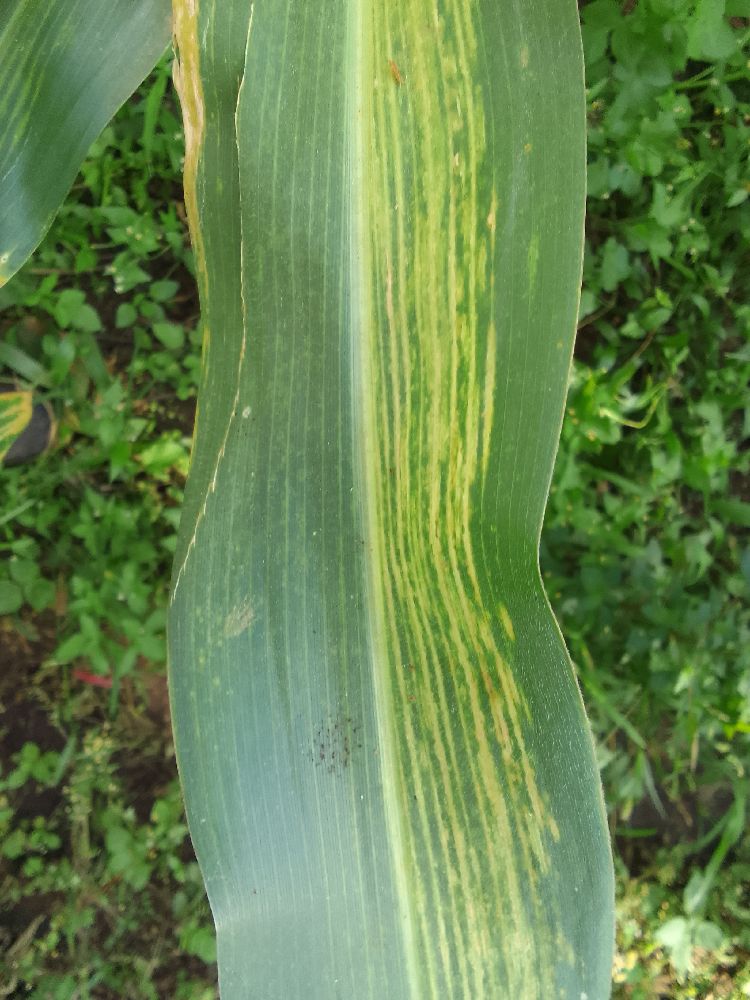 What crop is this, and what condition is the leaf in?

maize, maize lethal necrosis
